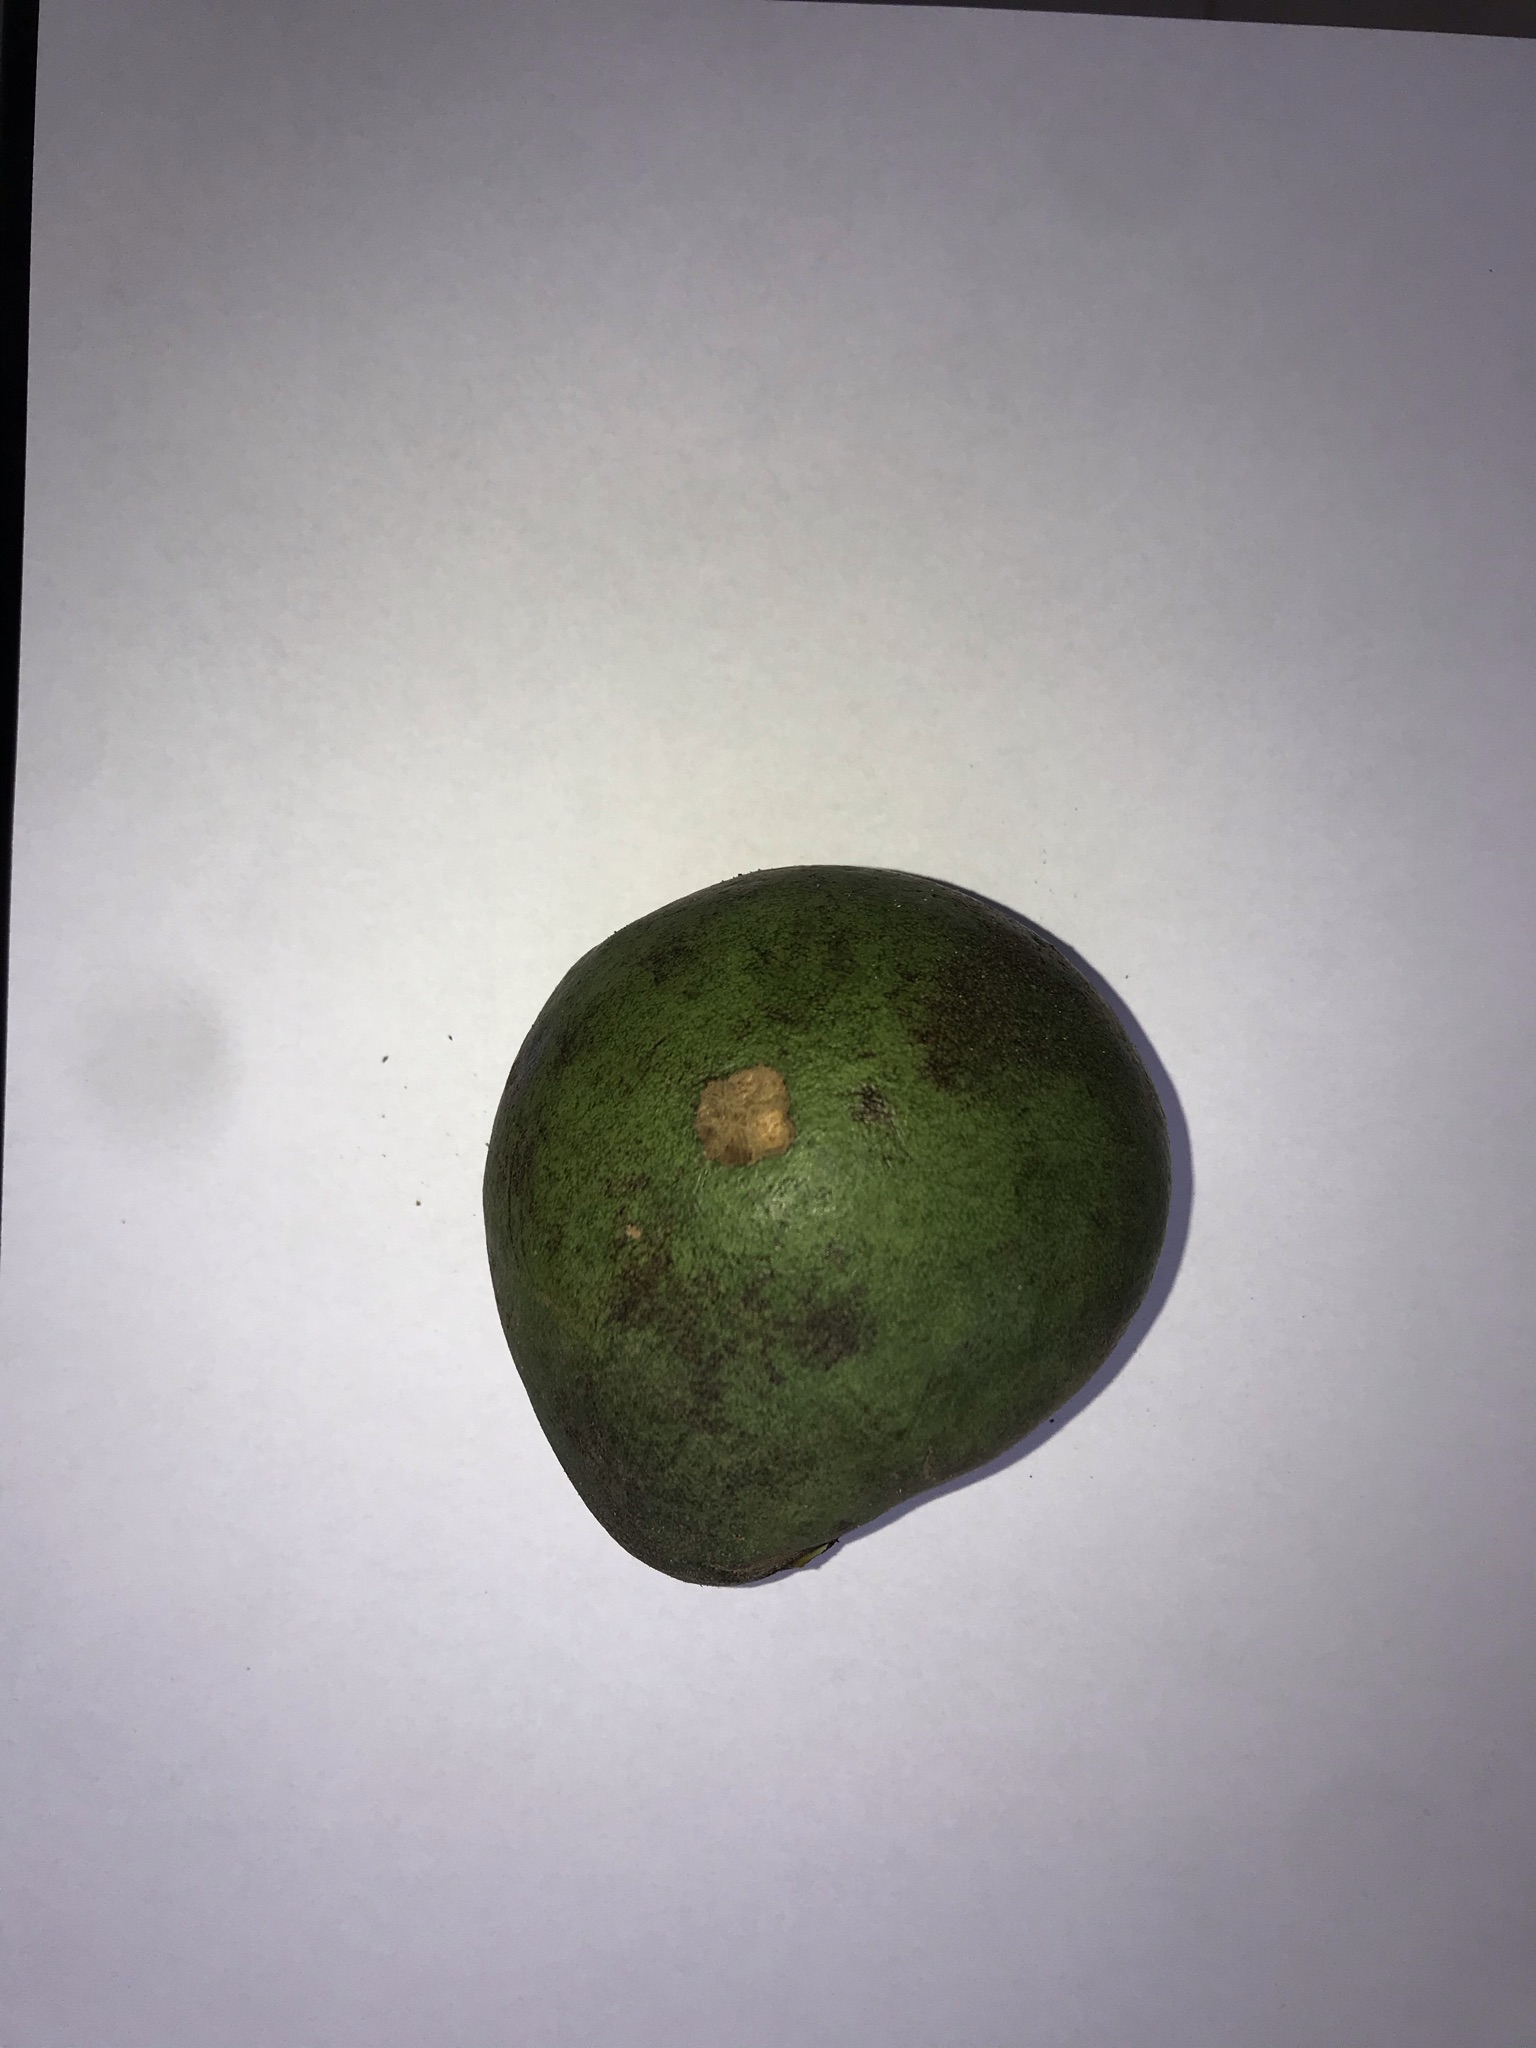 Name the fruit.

pequi
